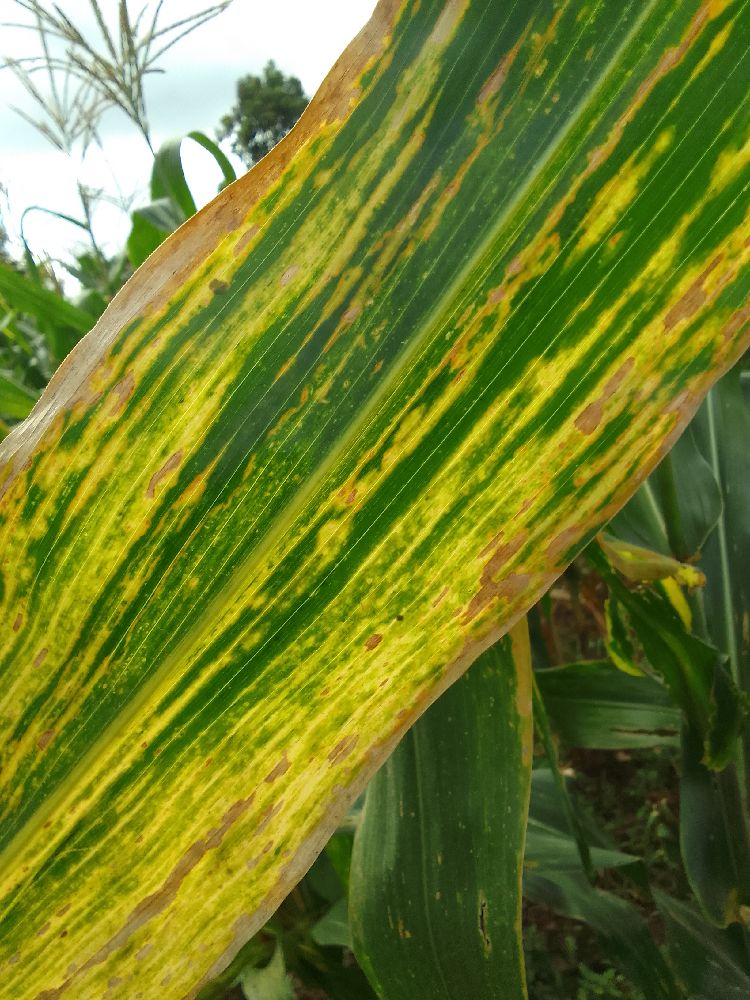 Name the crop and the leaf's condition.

maize, maize lethal necrosis
